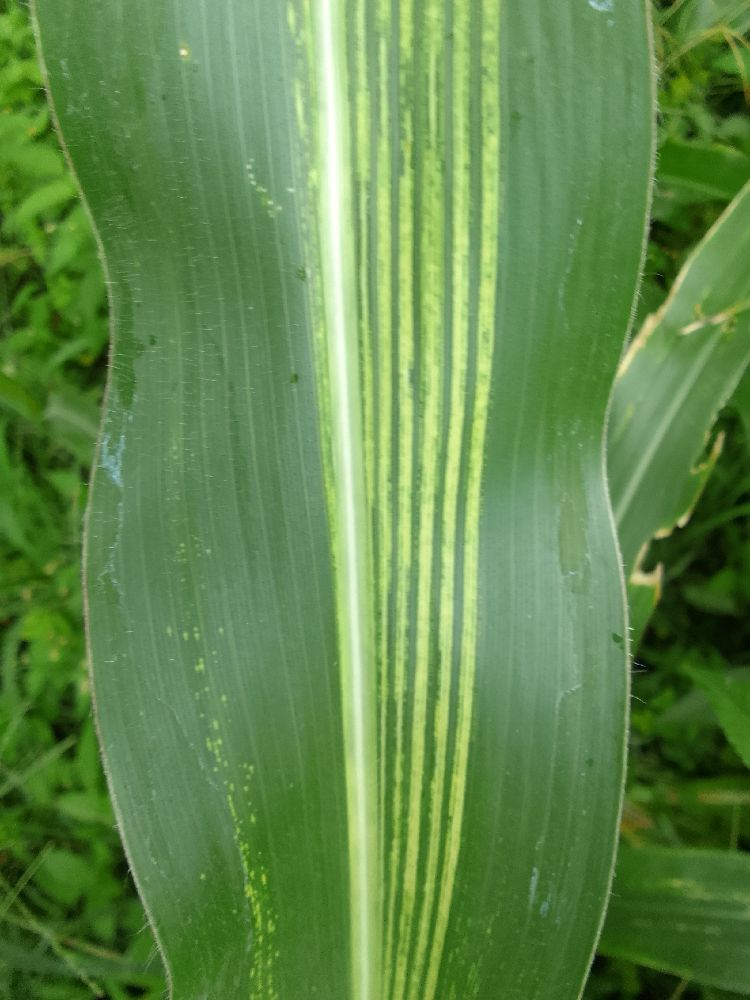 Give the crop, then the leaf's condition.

maize, maize streak virus
